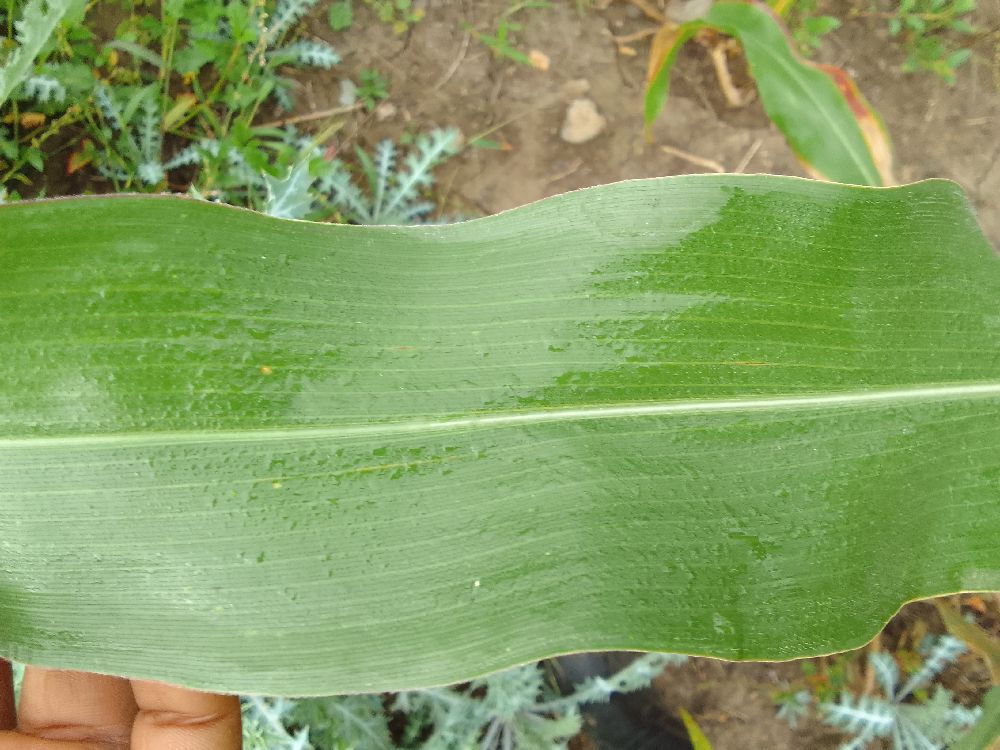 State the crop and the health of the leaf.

maize, healthy
